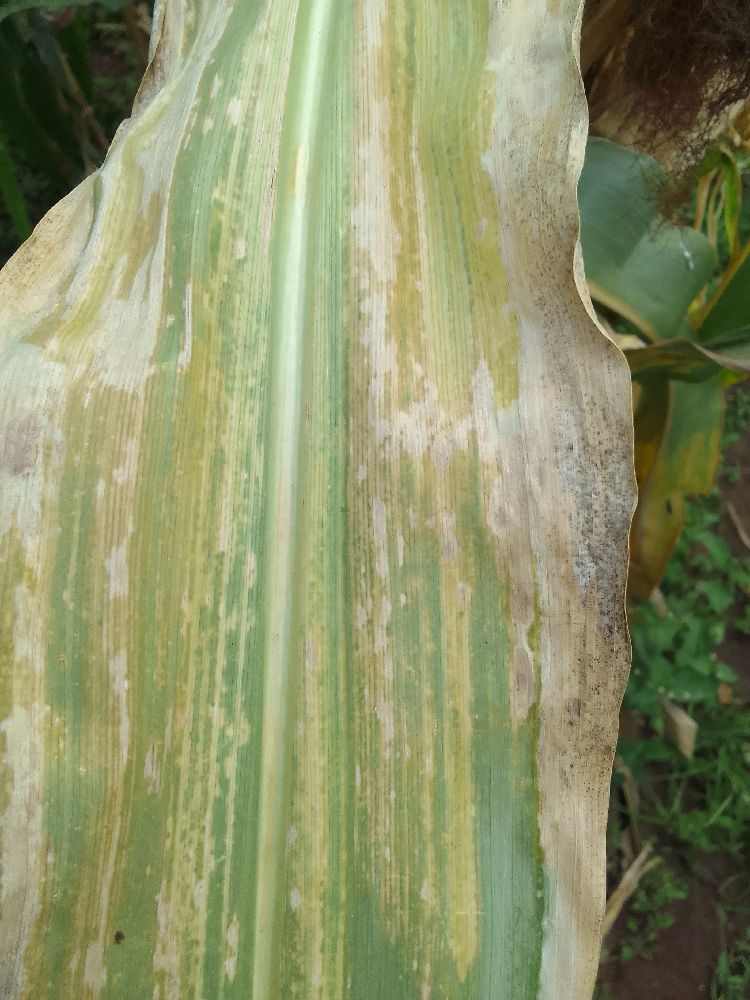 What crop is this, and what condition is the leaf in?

maize, maize lethal necrosis
